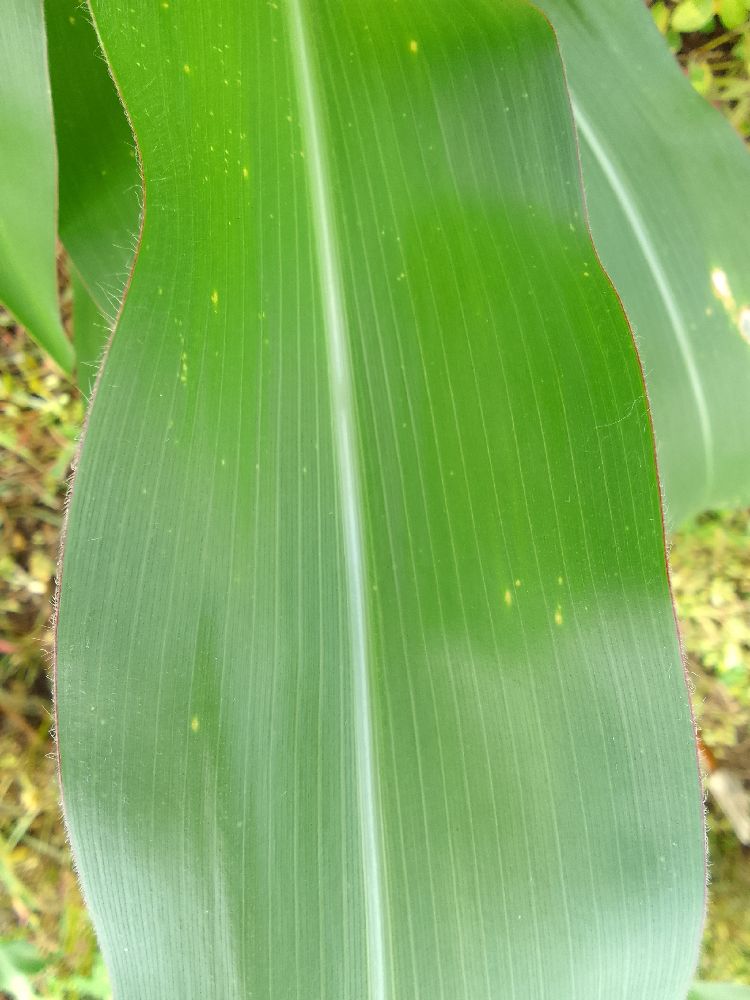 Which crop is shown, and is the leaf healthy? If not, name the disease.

maize, healthy
